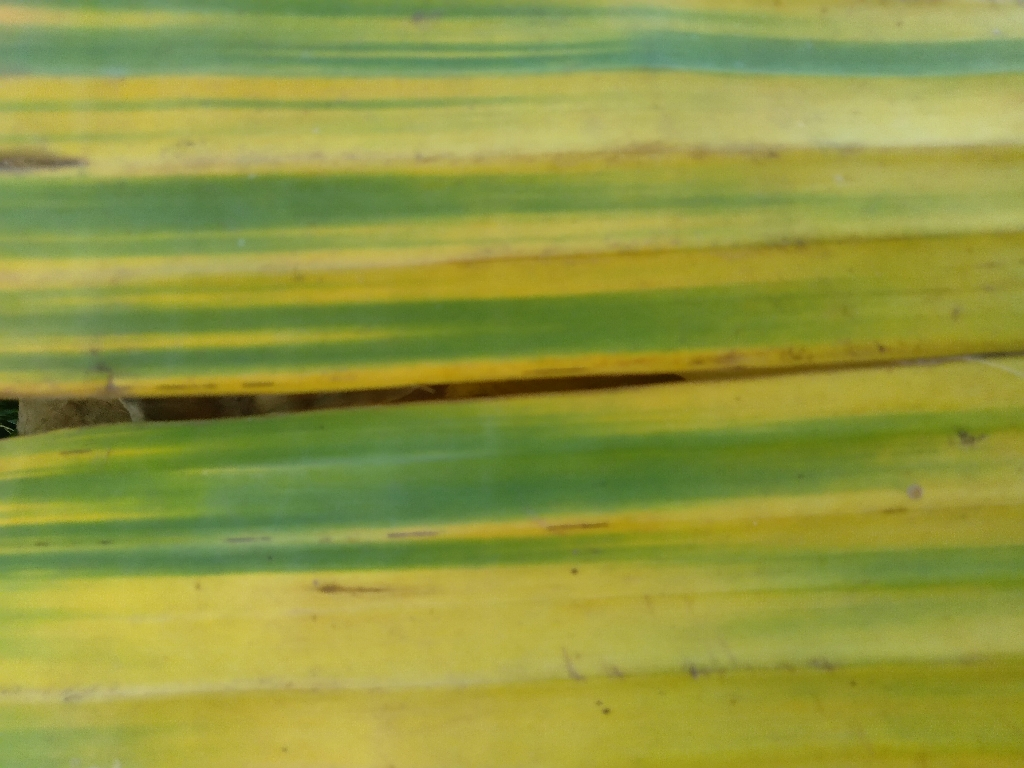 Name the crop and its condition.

banana, fusarium wilt race 1
